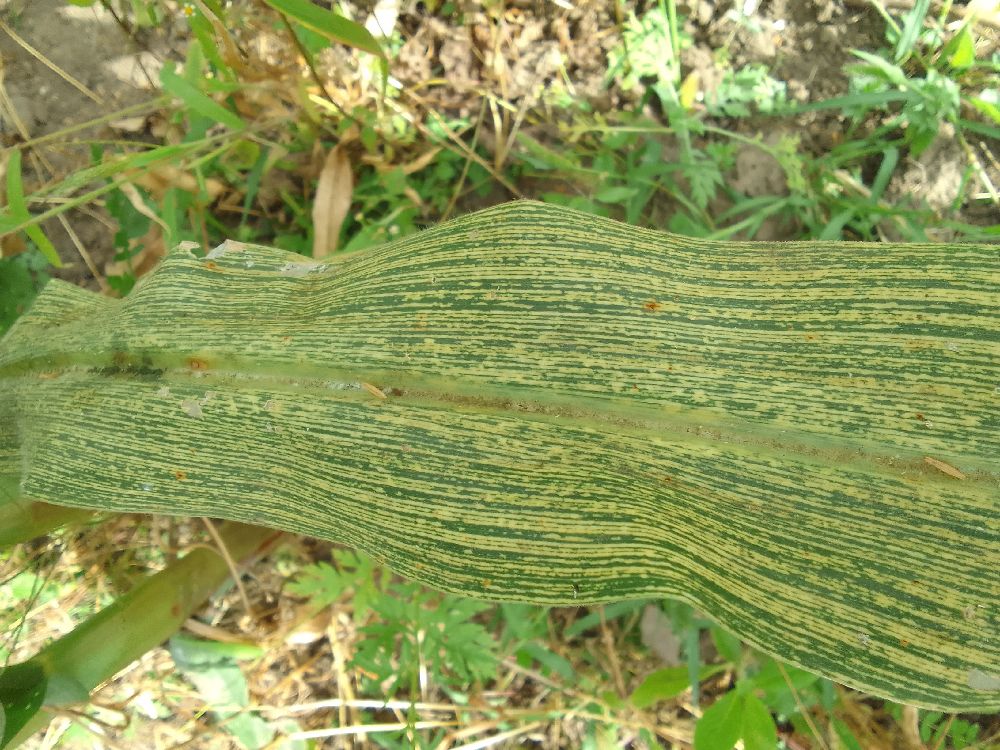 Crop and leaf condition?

maize, maize streak virus
